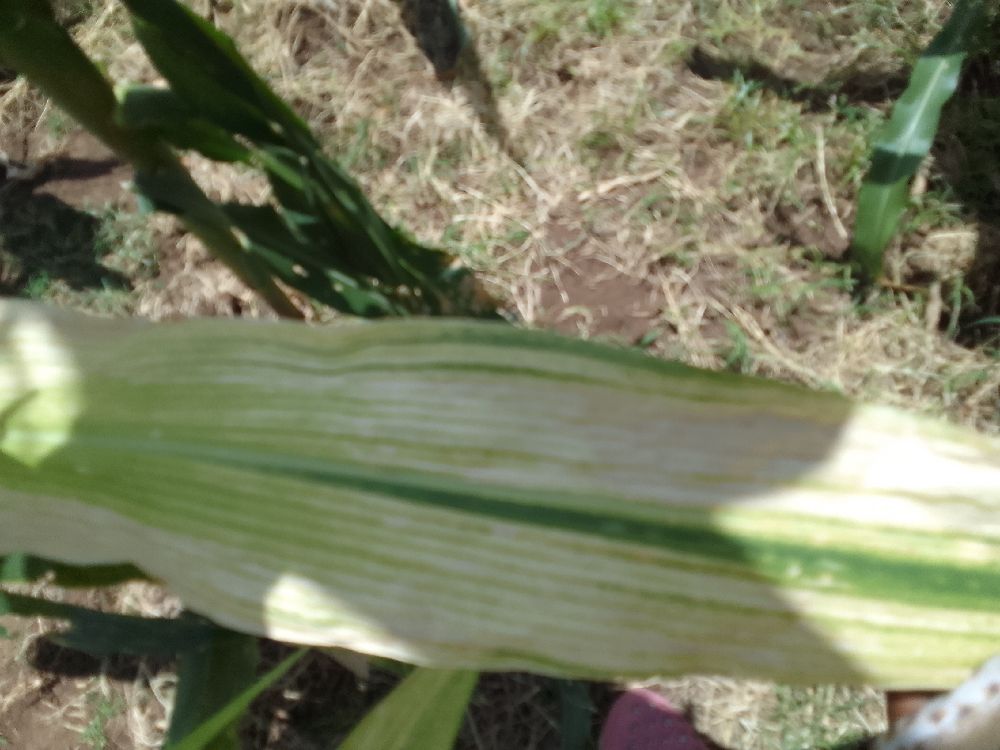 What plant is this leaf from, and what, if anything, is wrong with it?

maize, maize lethal necrosis
